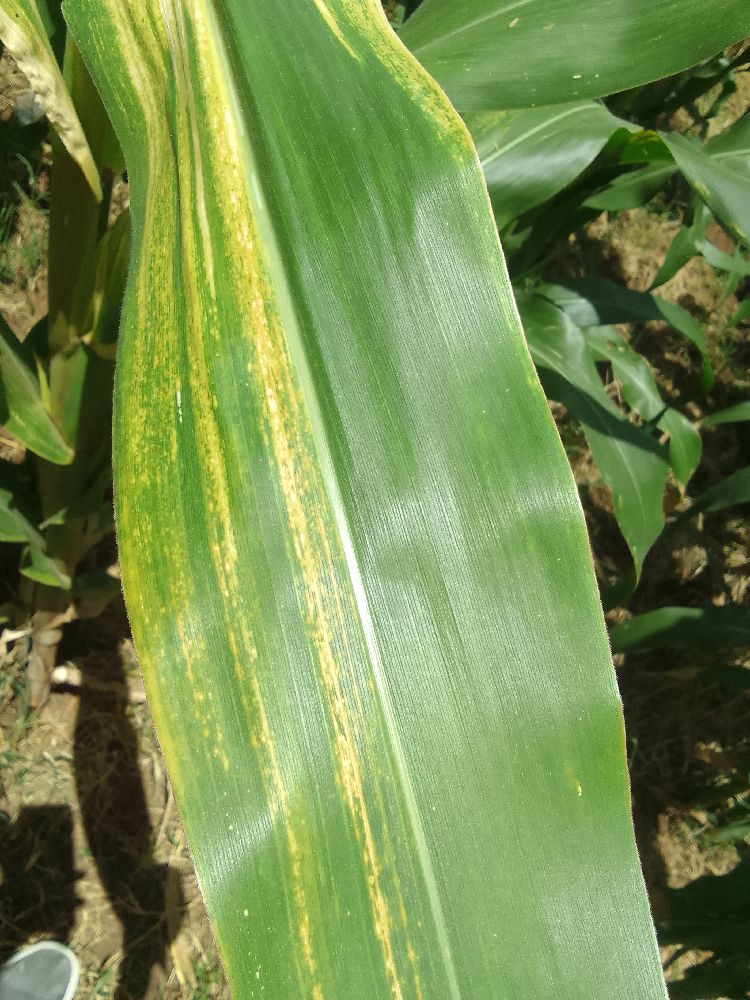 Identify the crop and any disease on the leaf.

maize, maize lethal necrosis
